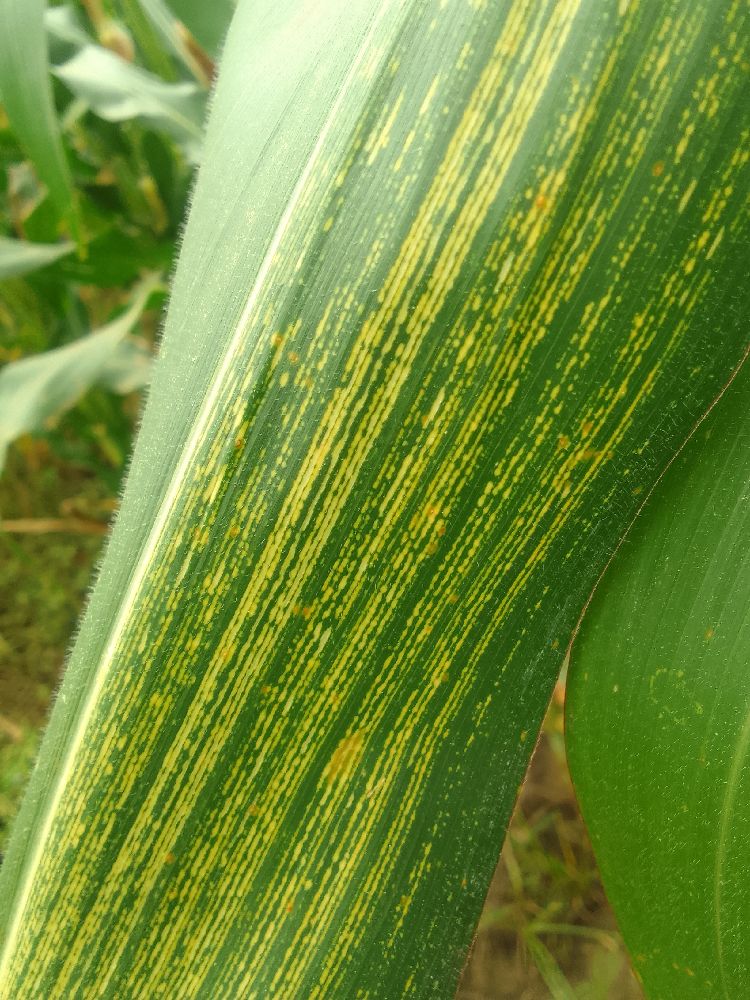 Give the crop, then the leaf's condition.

maize, maize streak virus
